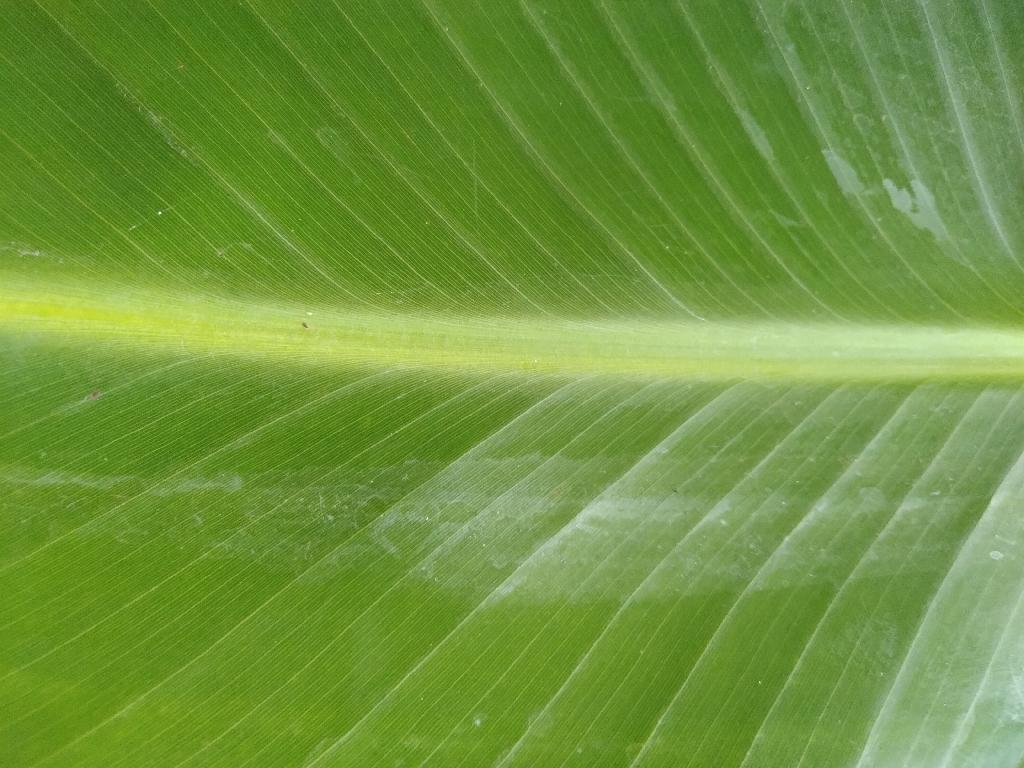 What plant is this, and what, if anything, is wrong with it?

banana, healthy
